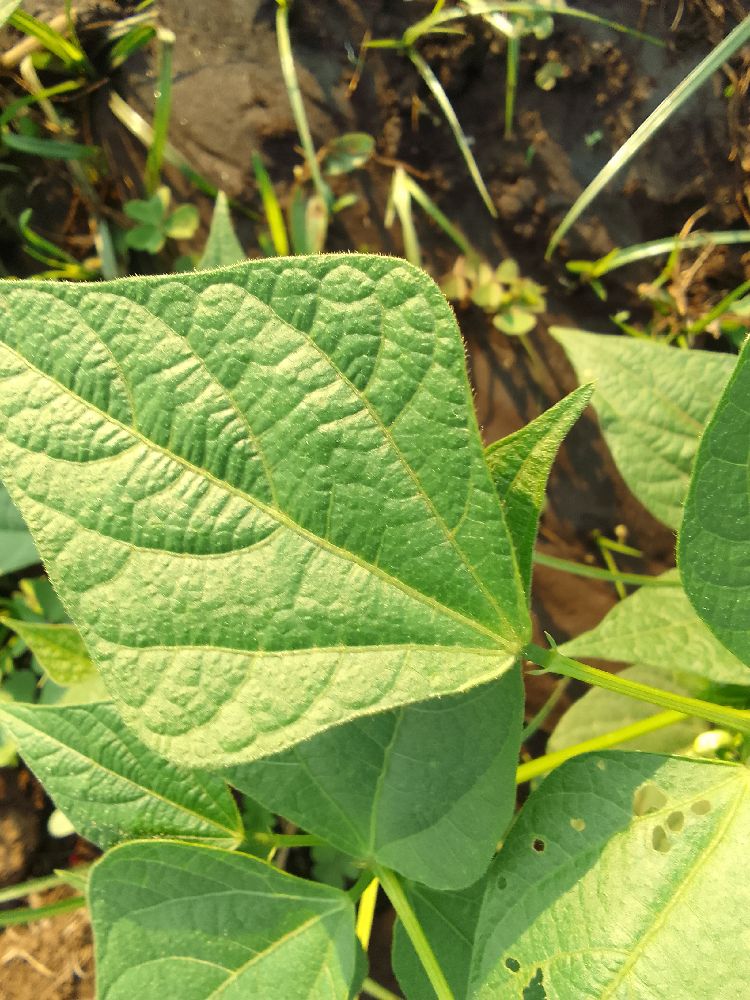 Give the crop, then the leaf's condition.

common bean, healthy
